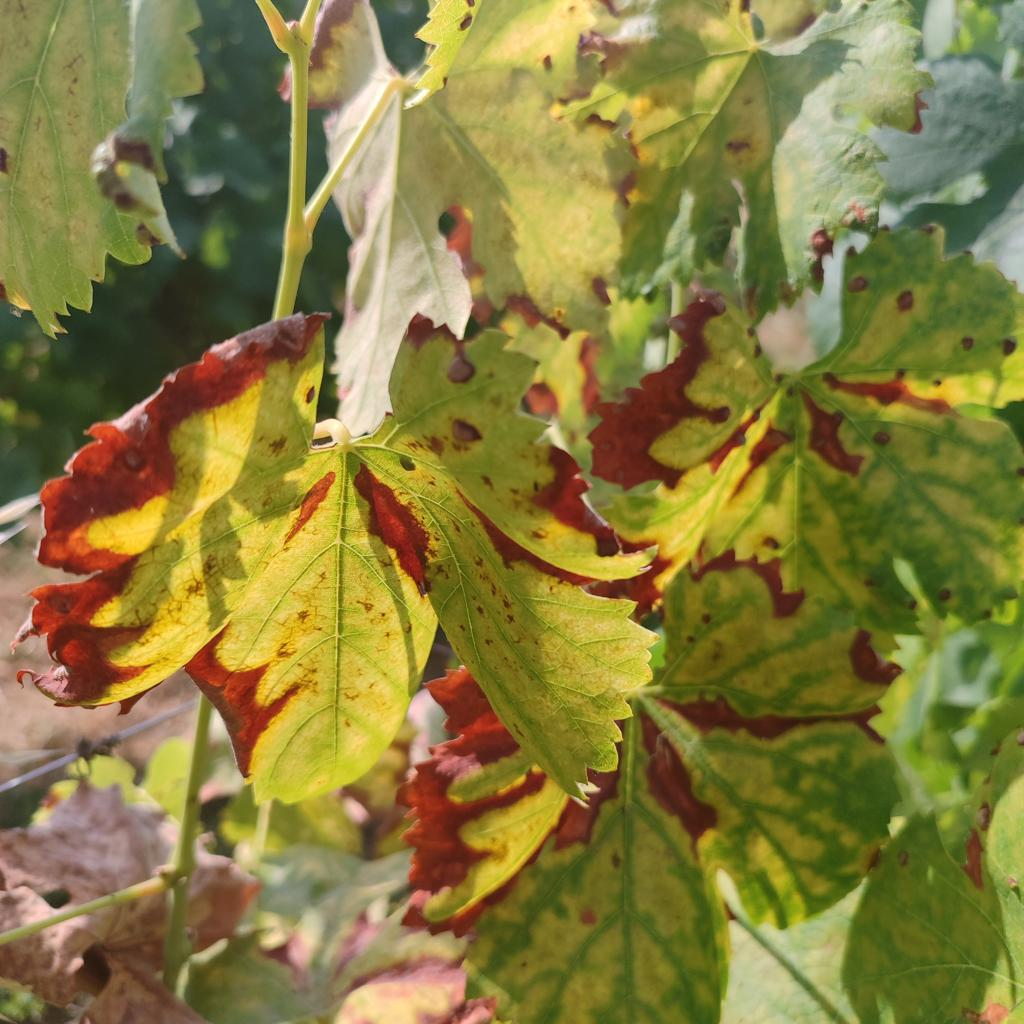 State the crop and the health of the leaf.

grapevine, esca complex
